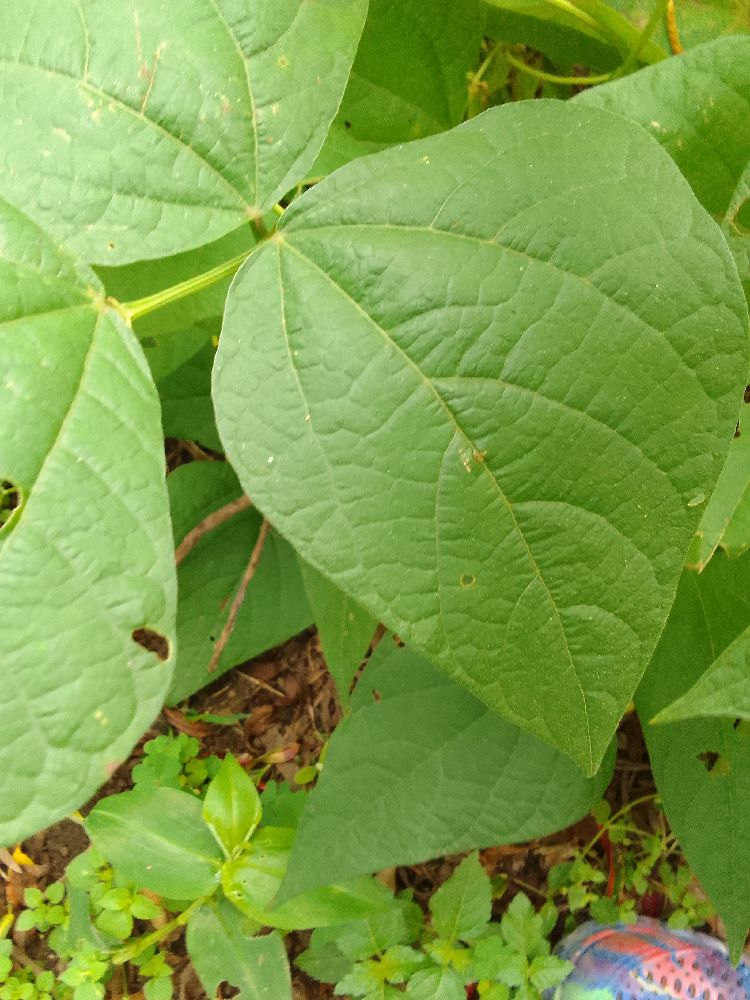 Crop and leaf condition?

common bean, healthy
